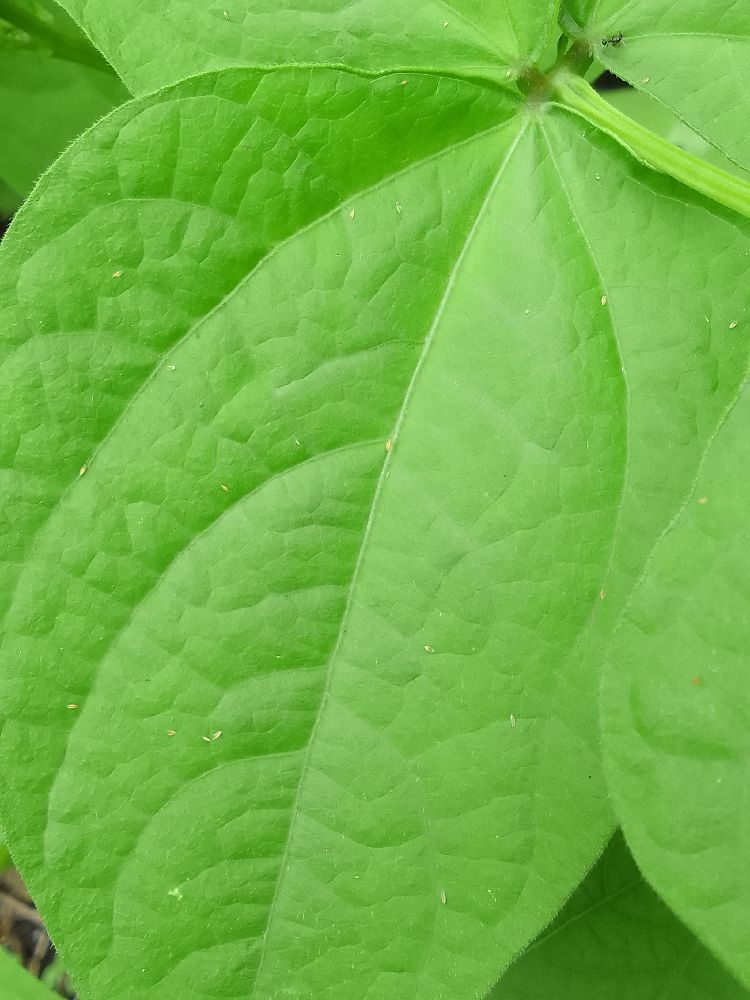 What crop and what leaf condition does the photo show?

common bean, healthy
